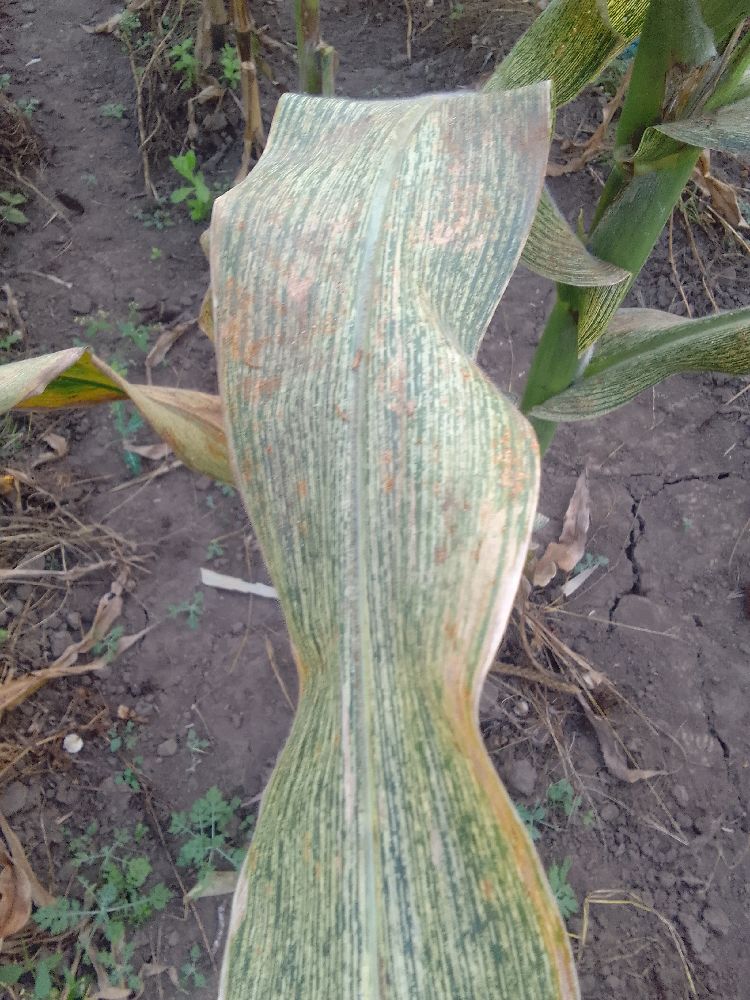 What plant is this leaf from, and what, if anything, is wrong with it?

maize, maize streak virus
